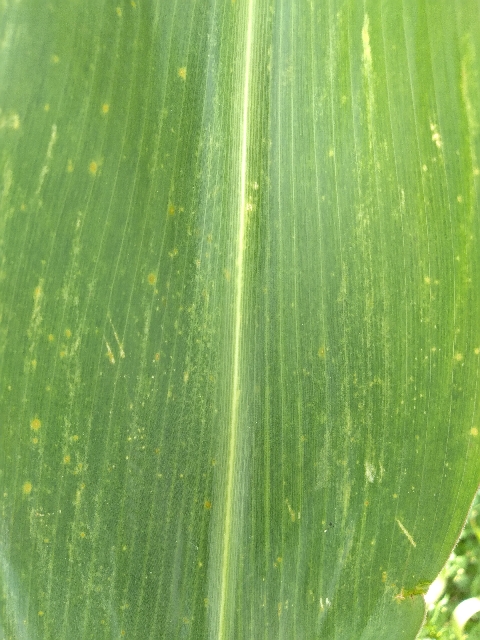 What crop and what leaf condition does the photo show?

maize, maize lethal necrosis
